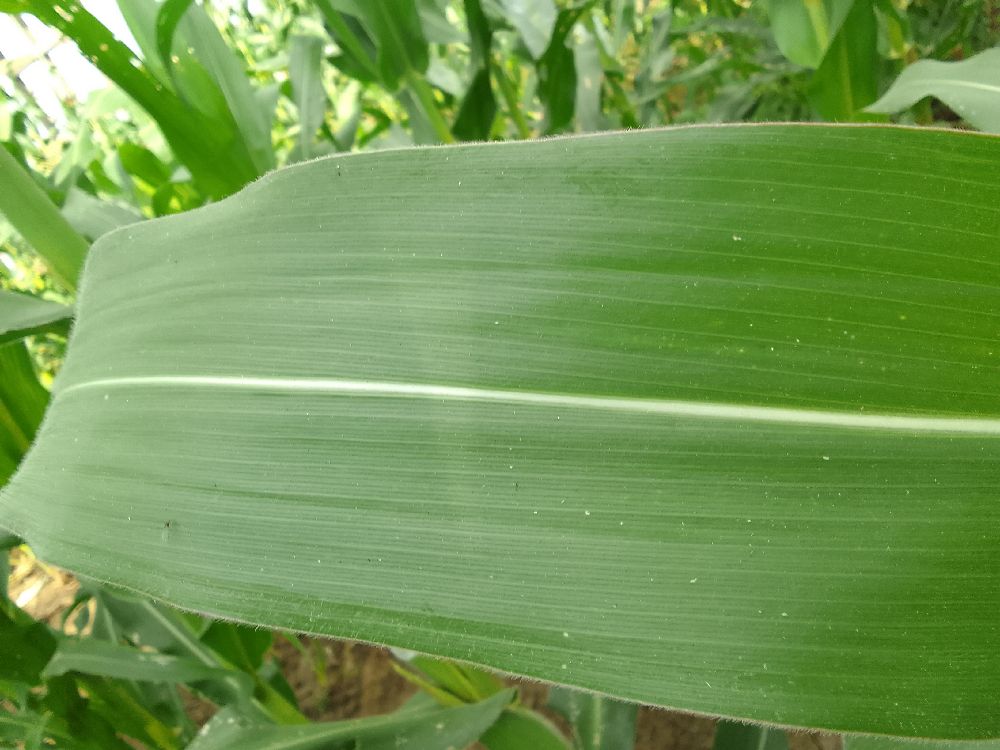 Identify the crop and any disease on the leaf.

maize, healthy
